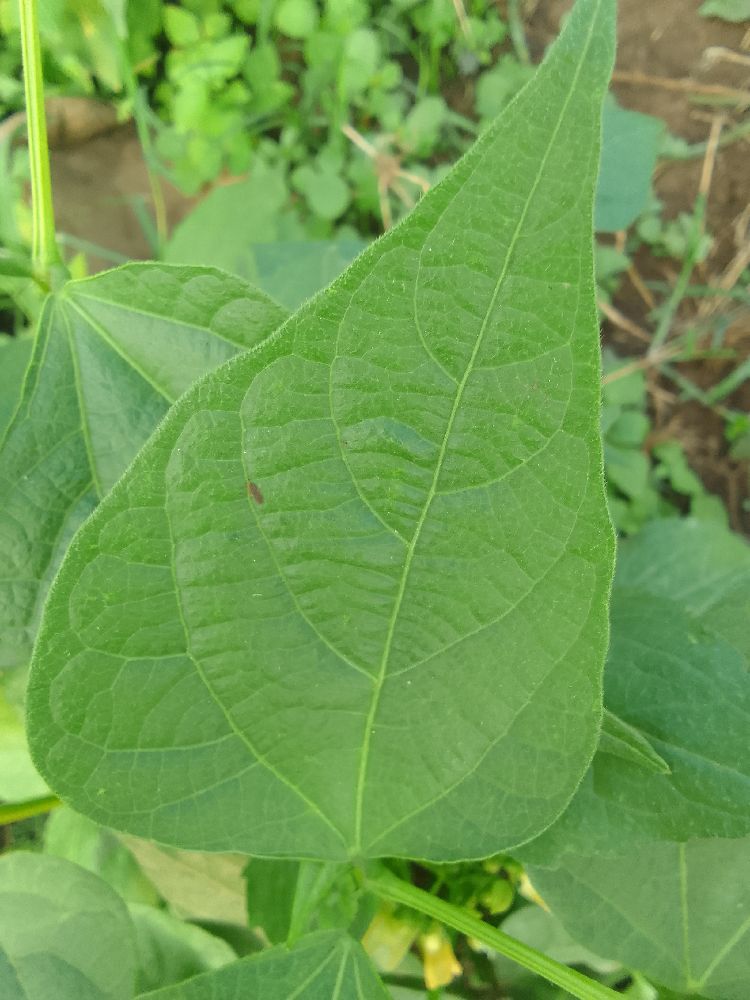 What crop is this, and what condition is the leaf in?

common bean, healthy
